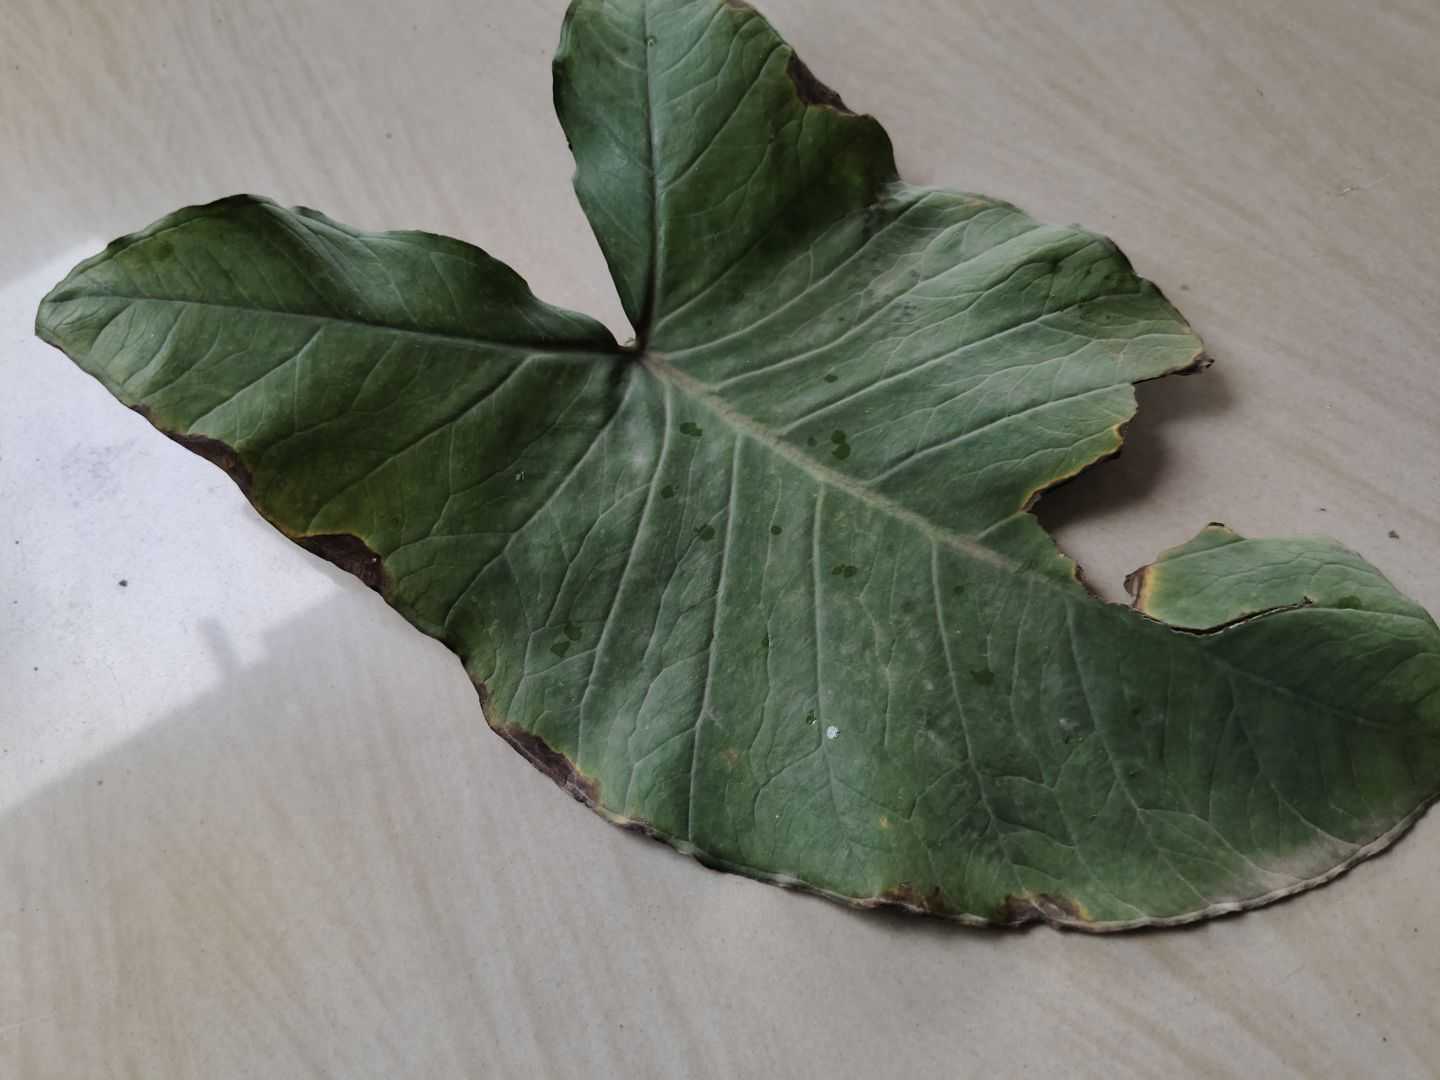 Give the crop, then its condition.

taro, leaf blight
